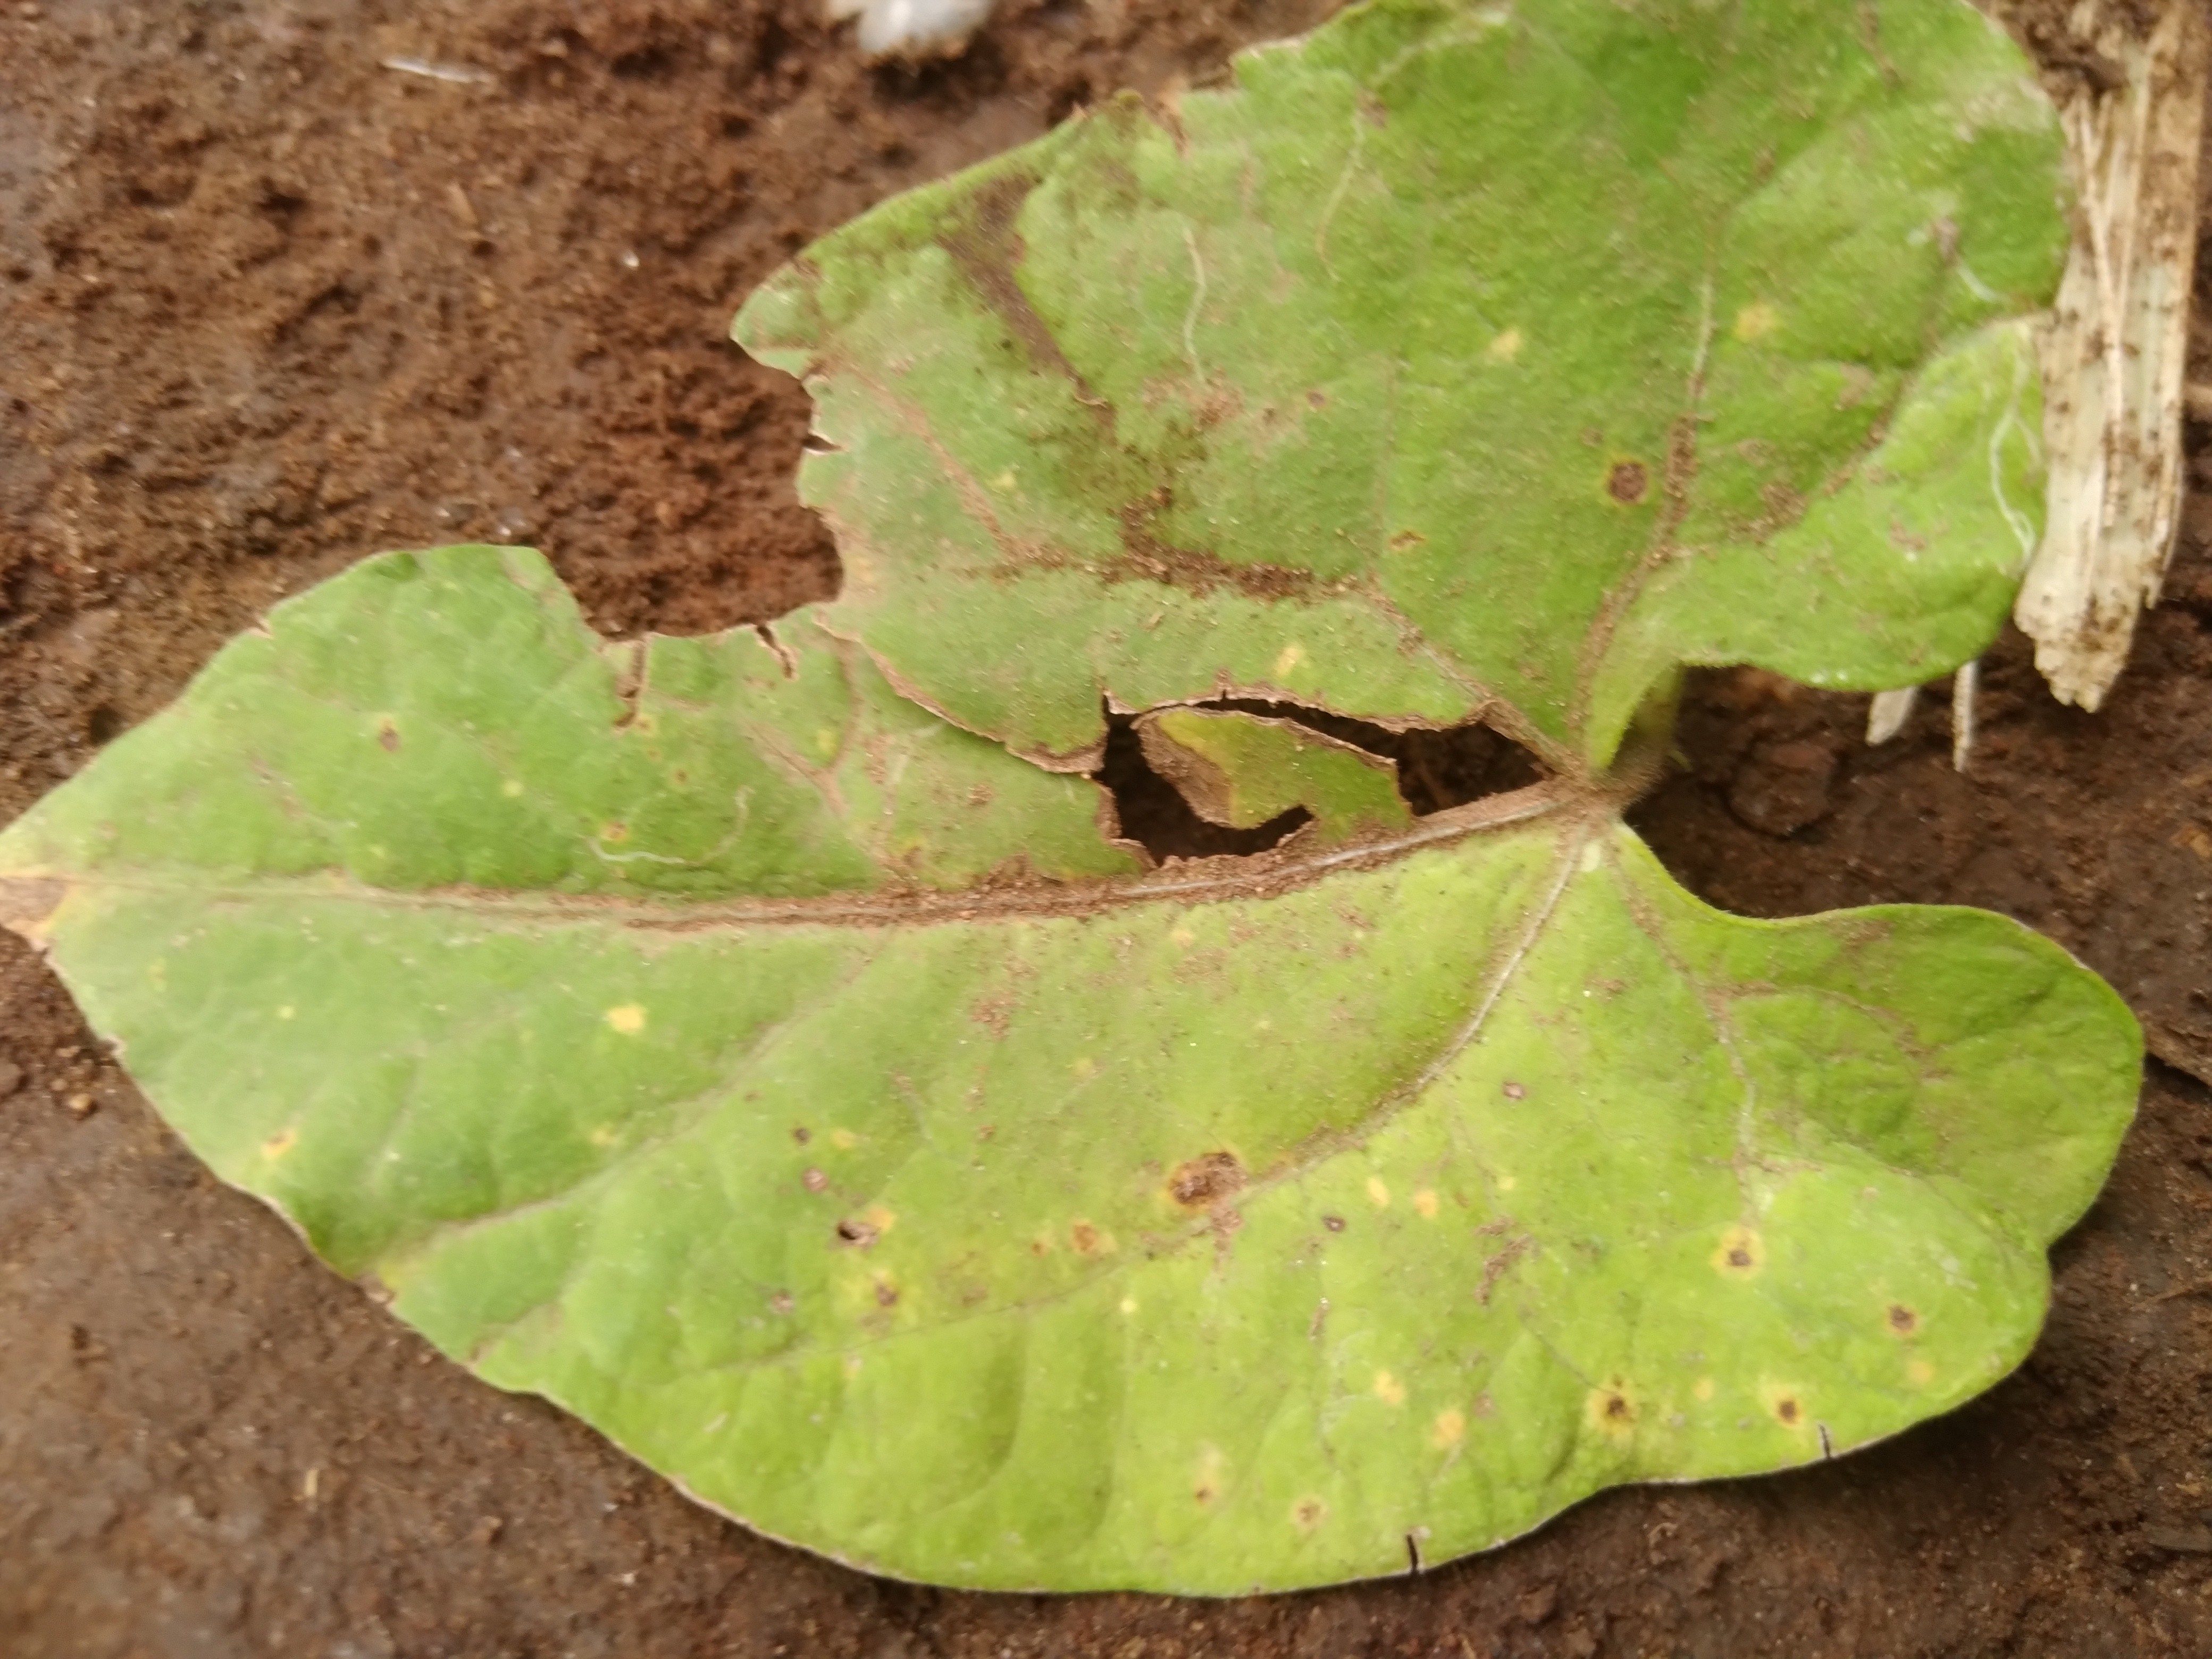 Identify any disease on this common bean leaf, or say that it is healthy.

rust
